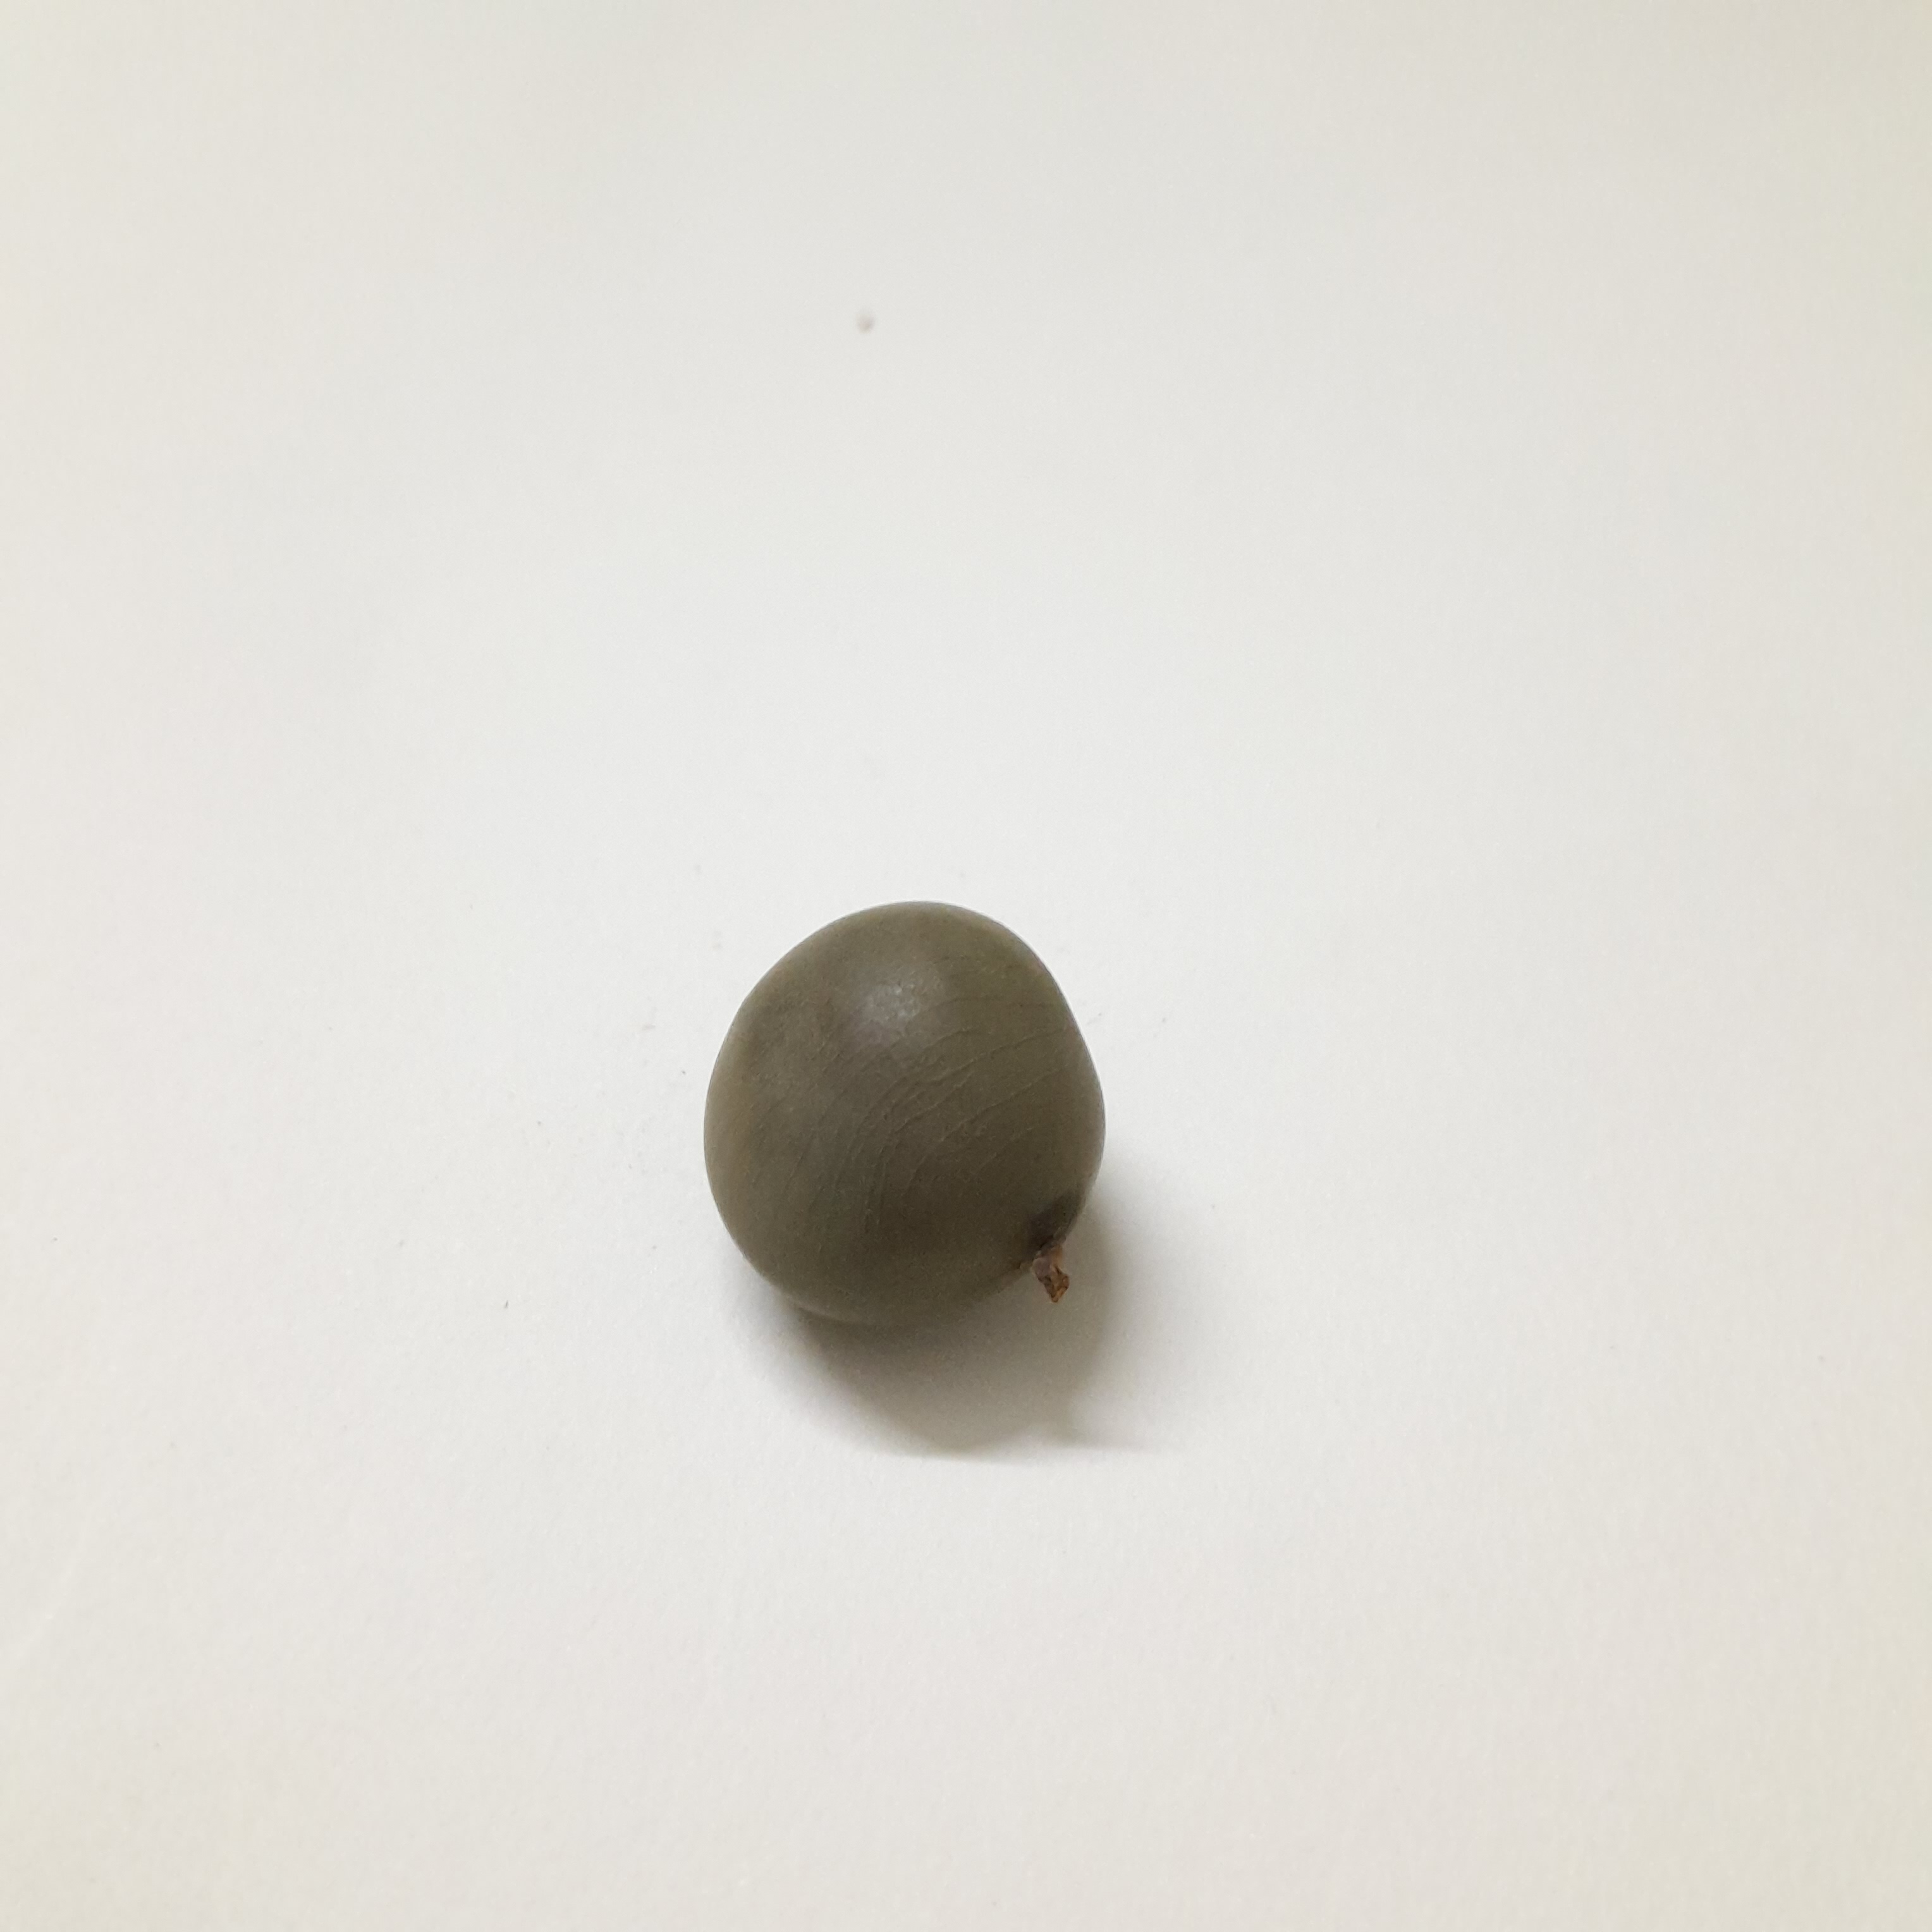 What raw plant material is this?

sagargota
